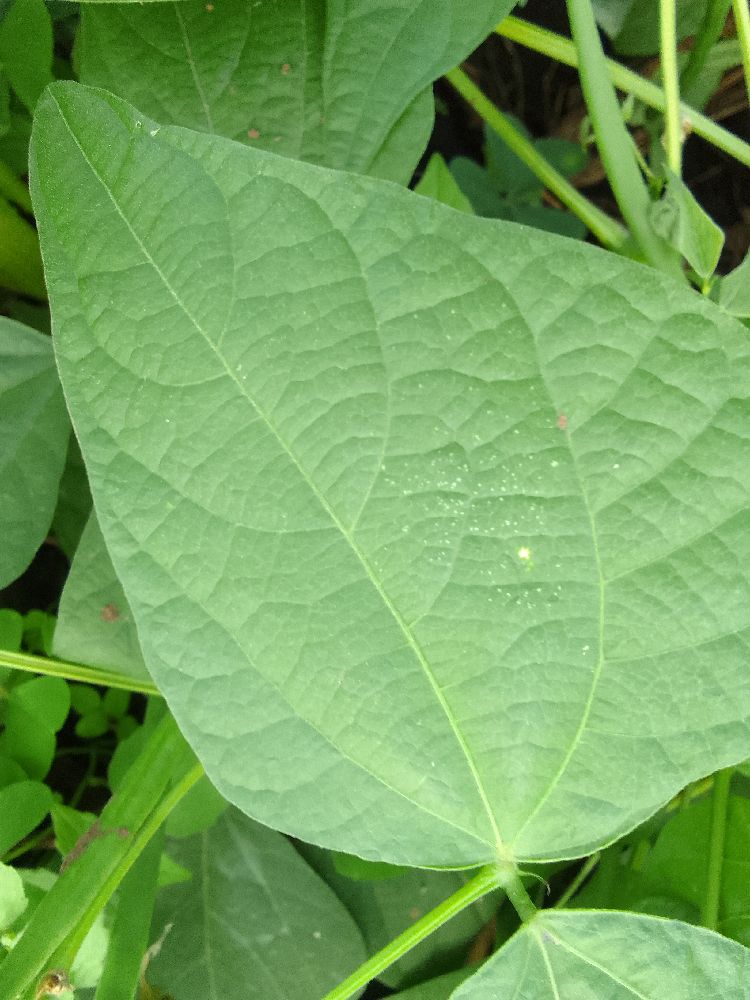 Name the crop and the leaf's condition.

common bean, healthy
